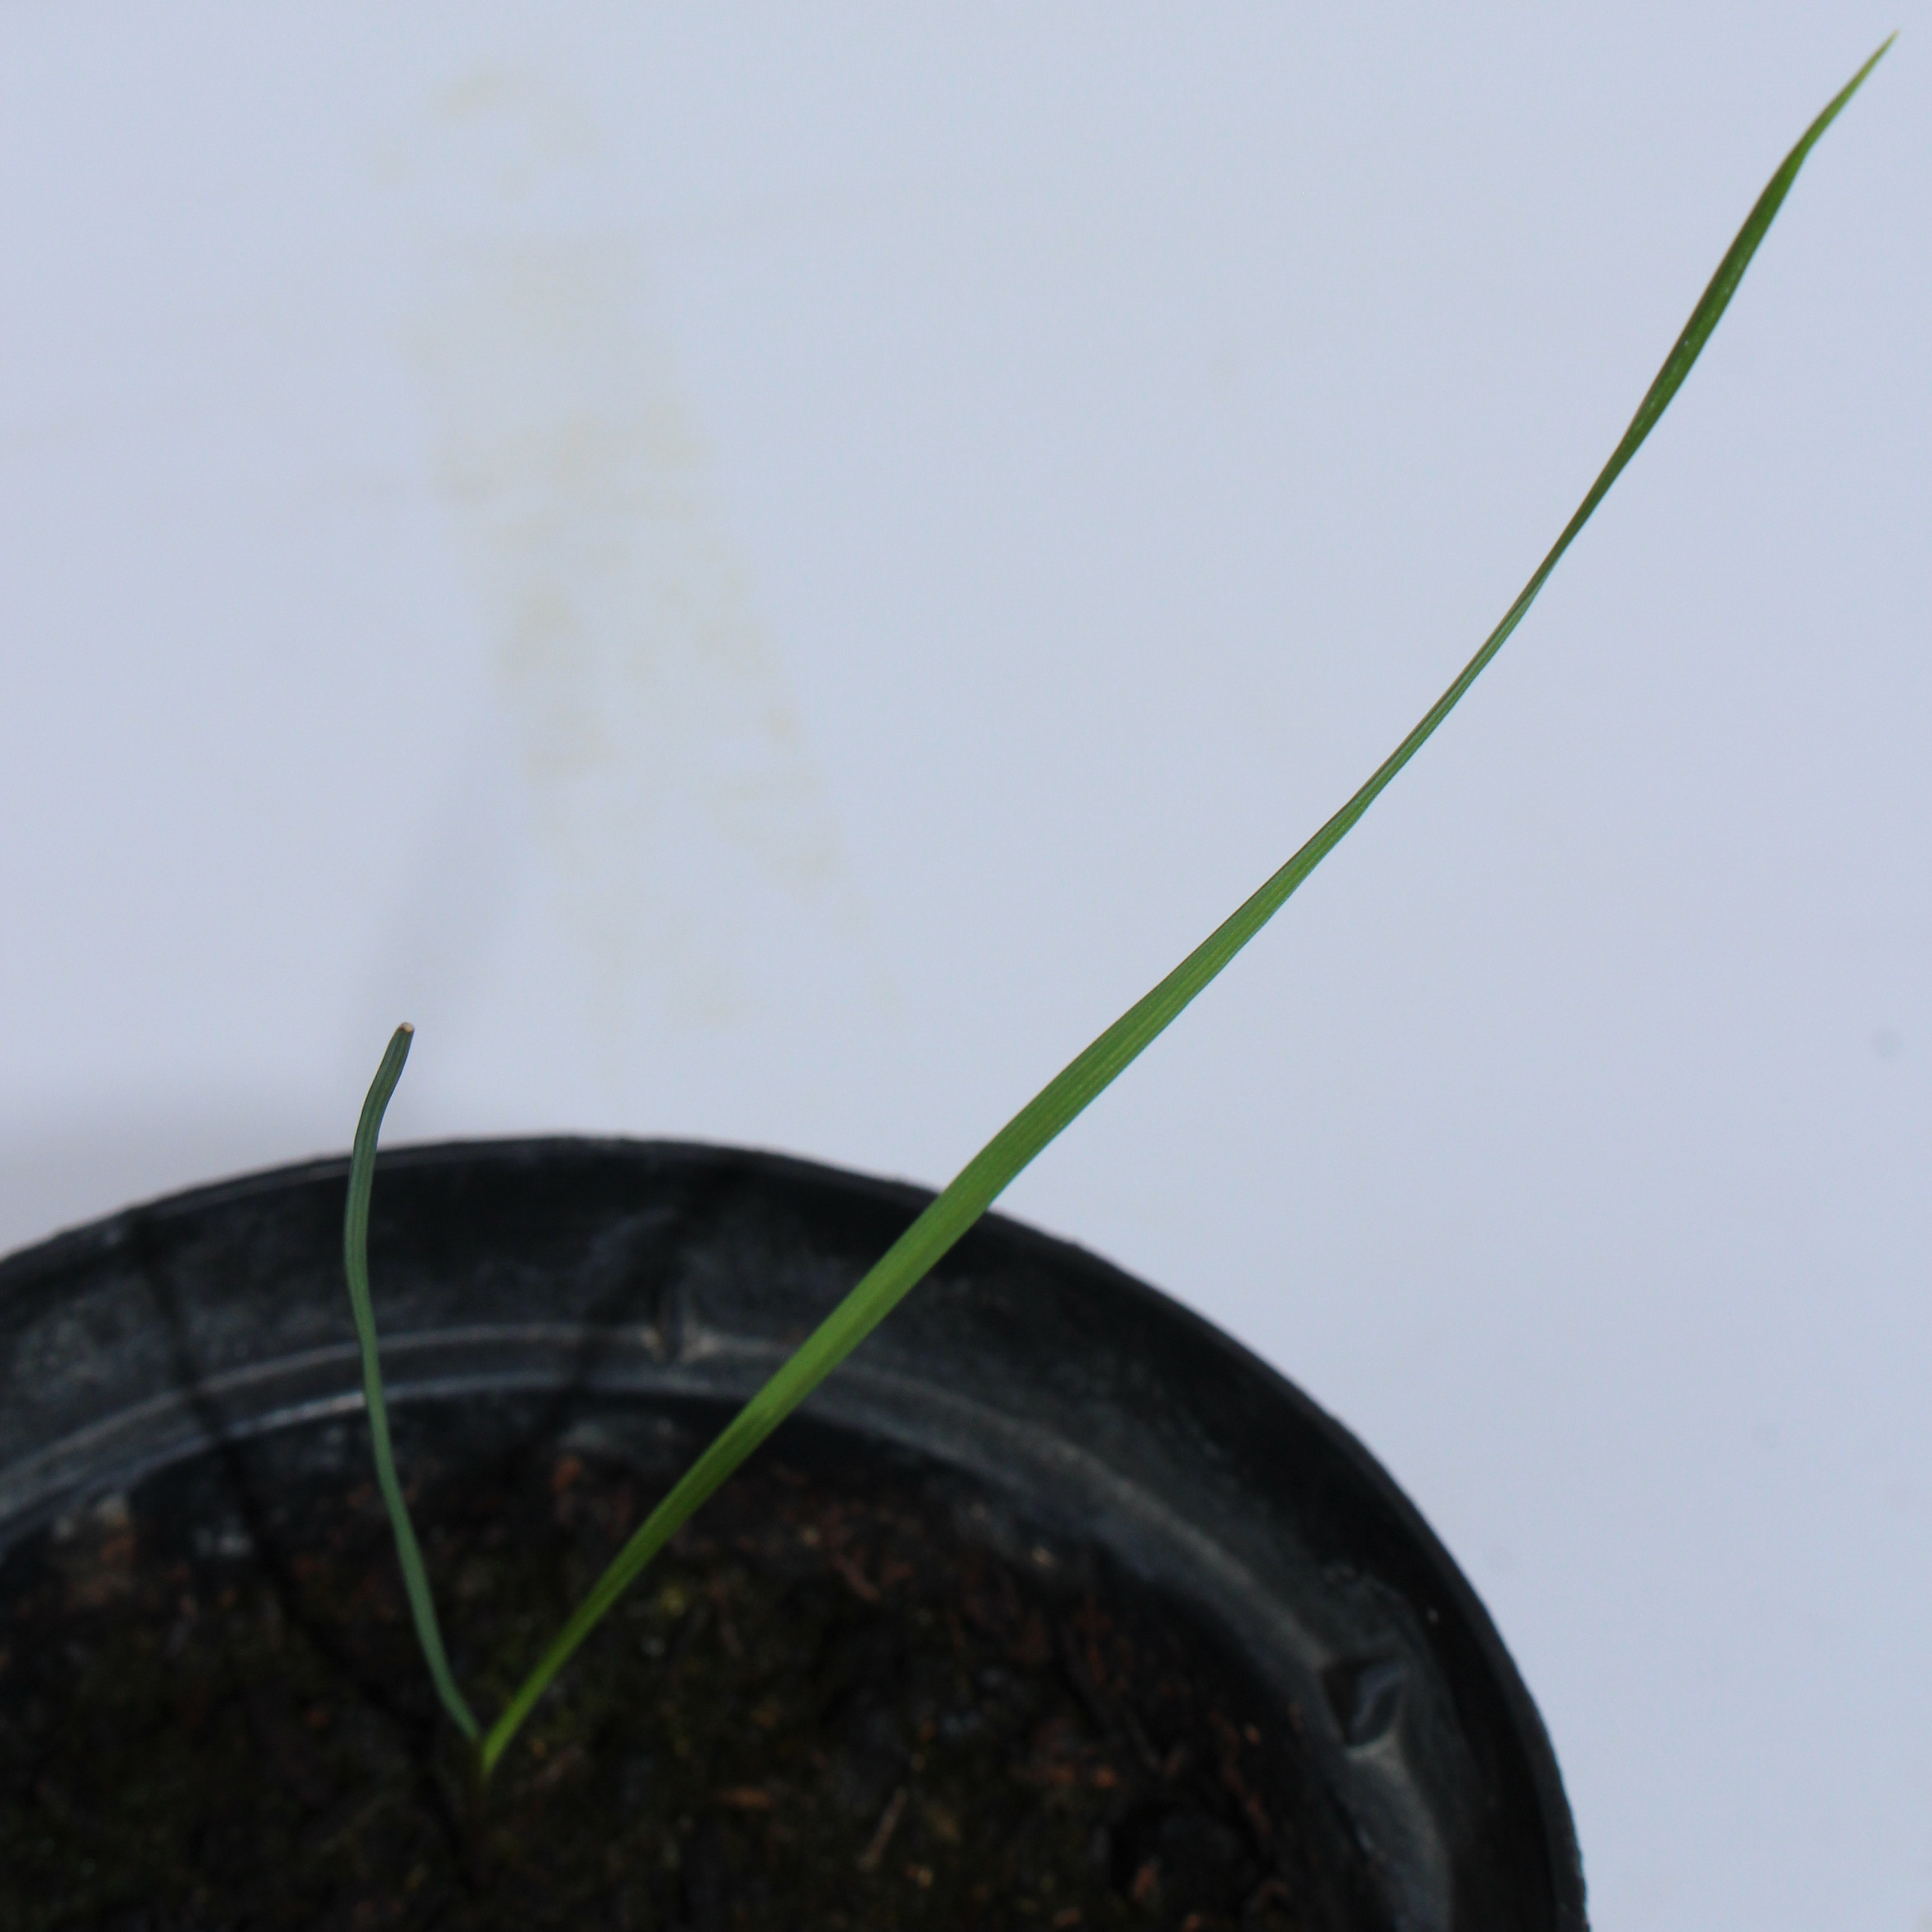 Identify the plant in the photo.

Lolium multiflorum
